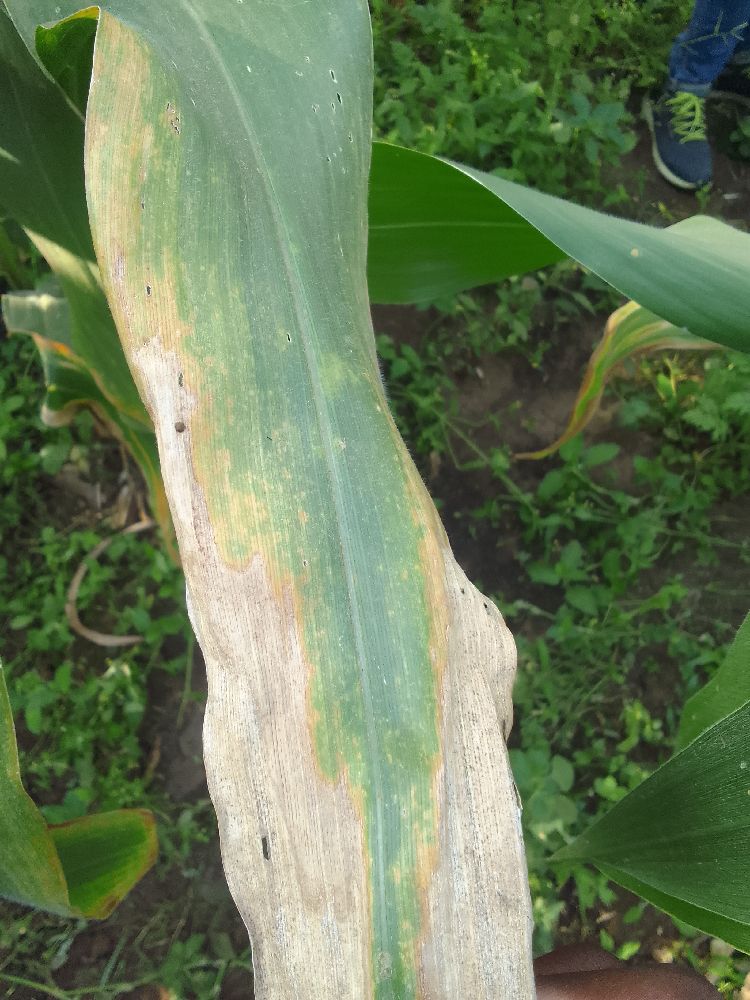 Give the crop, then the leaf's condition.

maize, maize lethal necrosis
